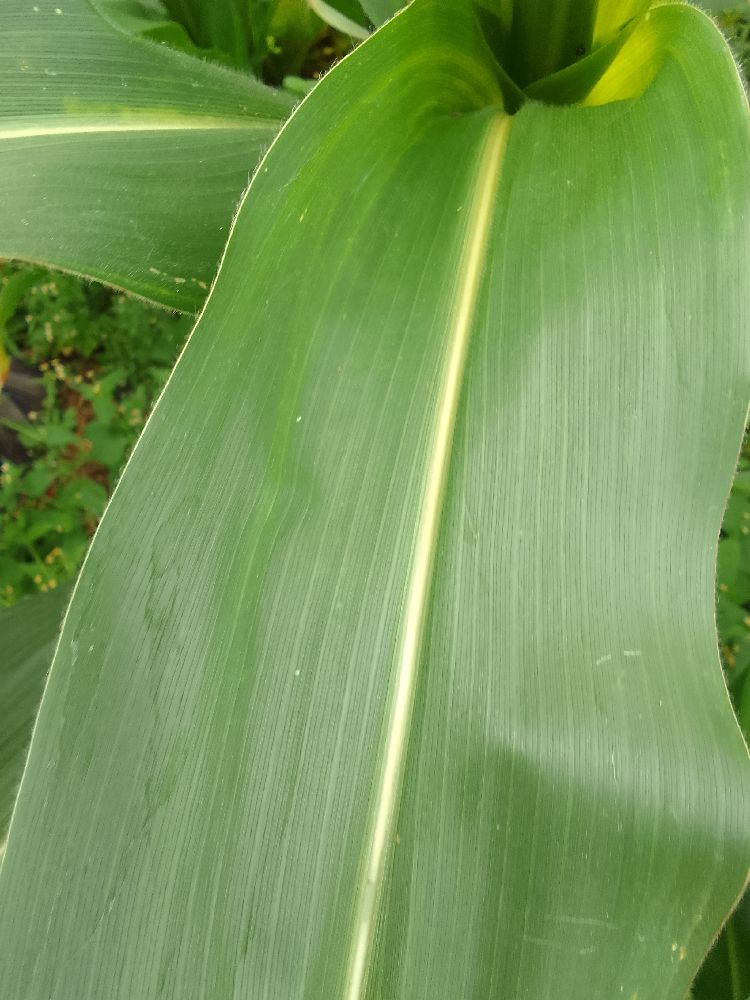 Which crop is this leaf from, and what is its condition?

maize, healthy
